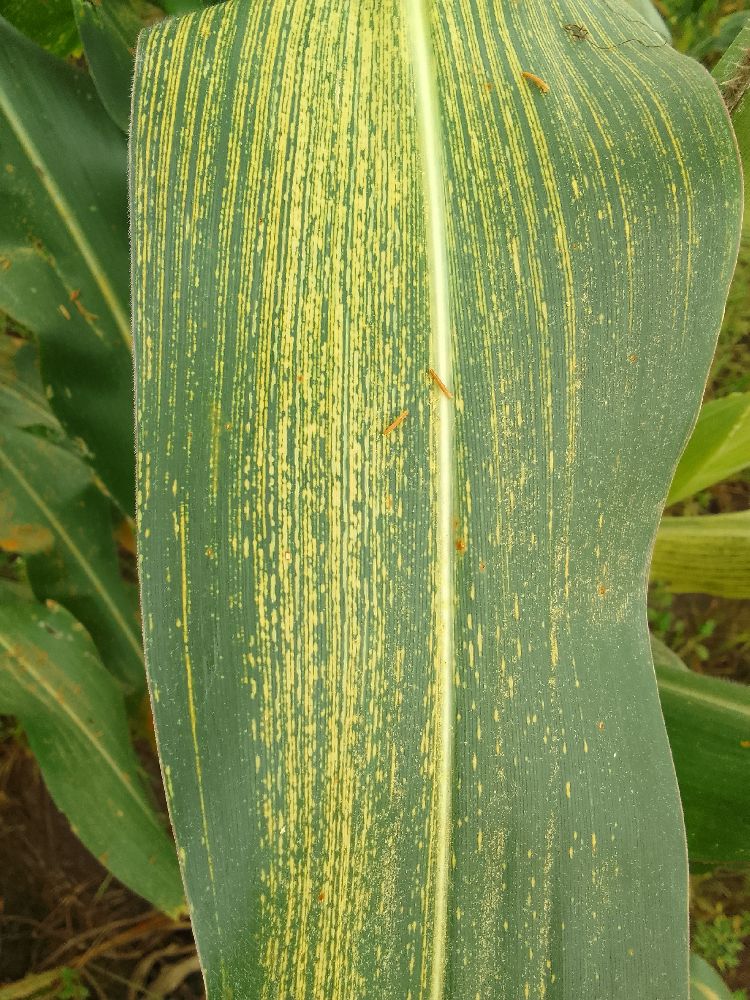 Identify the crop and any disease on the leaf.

maize, maize streak virus
